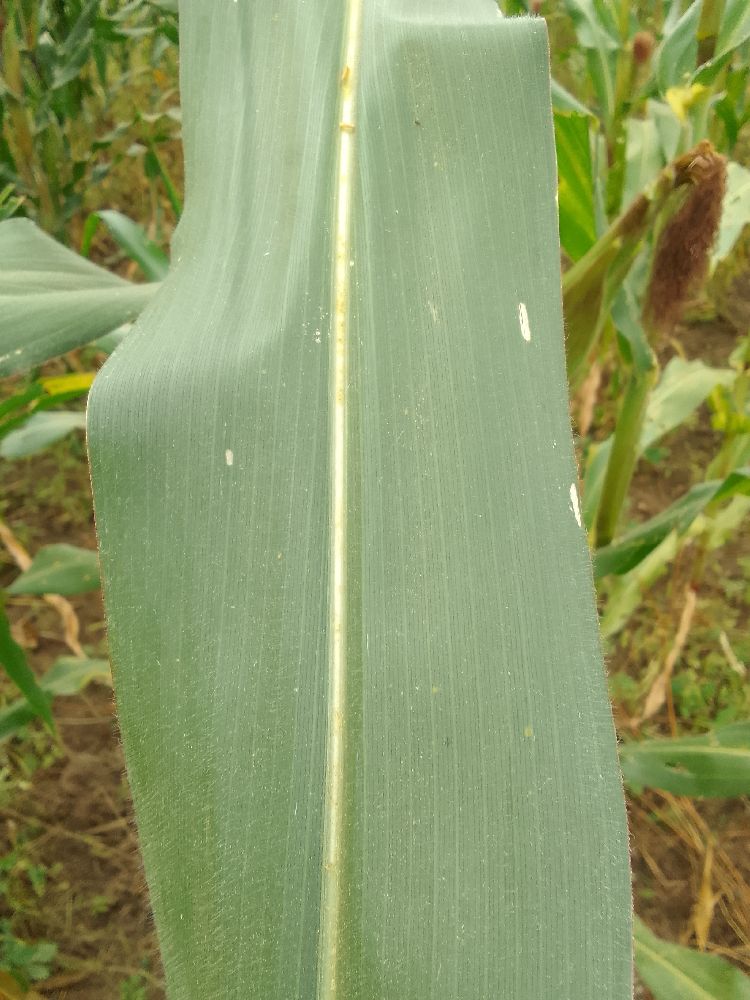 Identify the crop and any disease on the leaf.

maize, healthy
